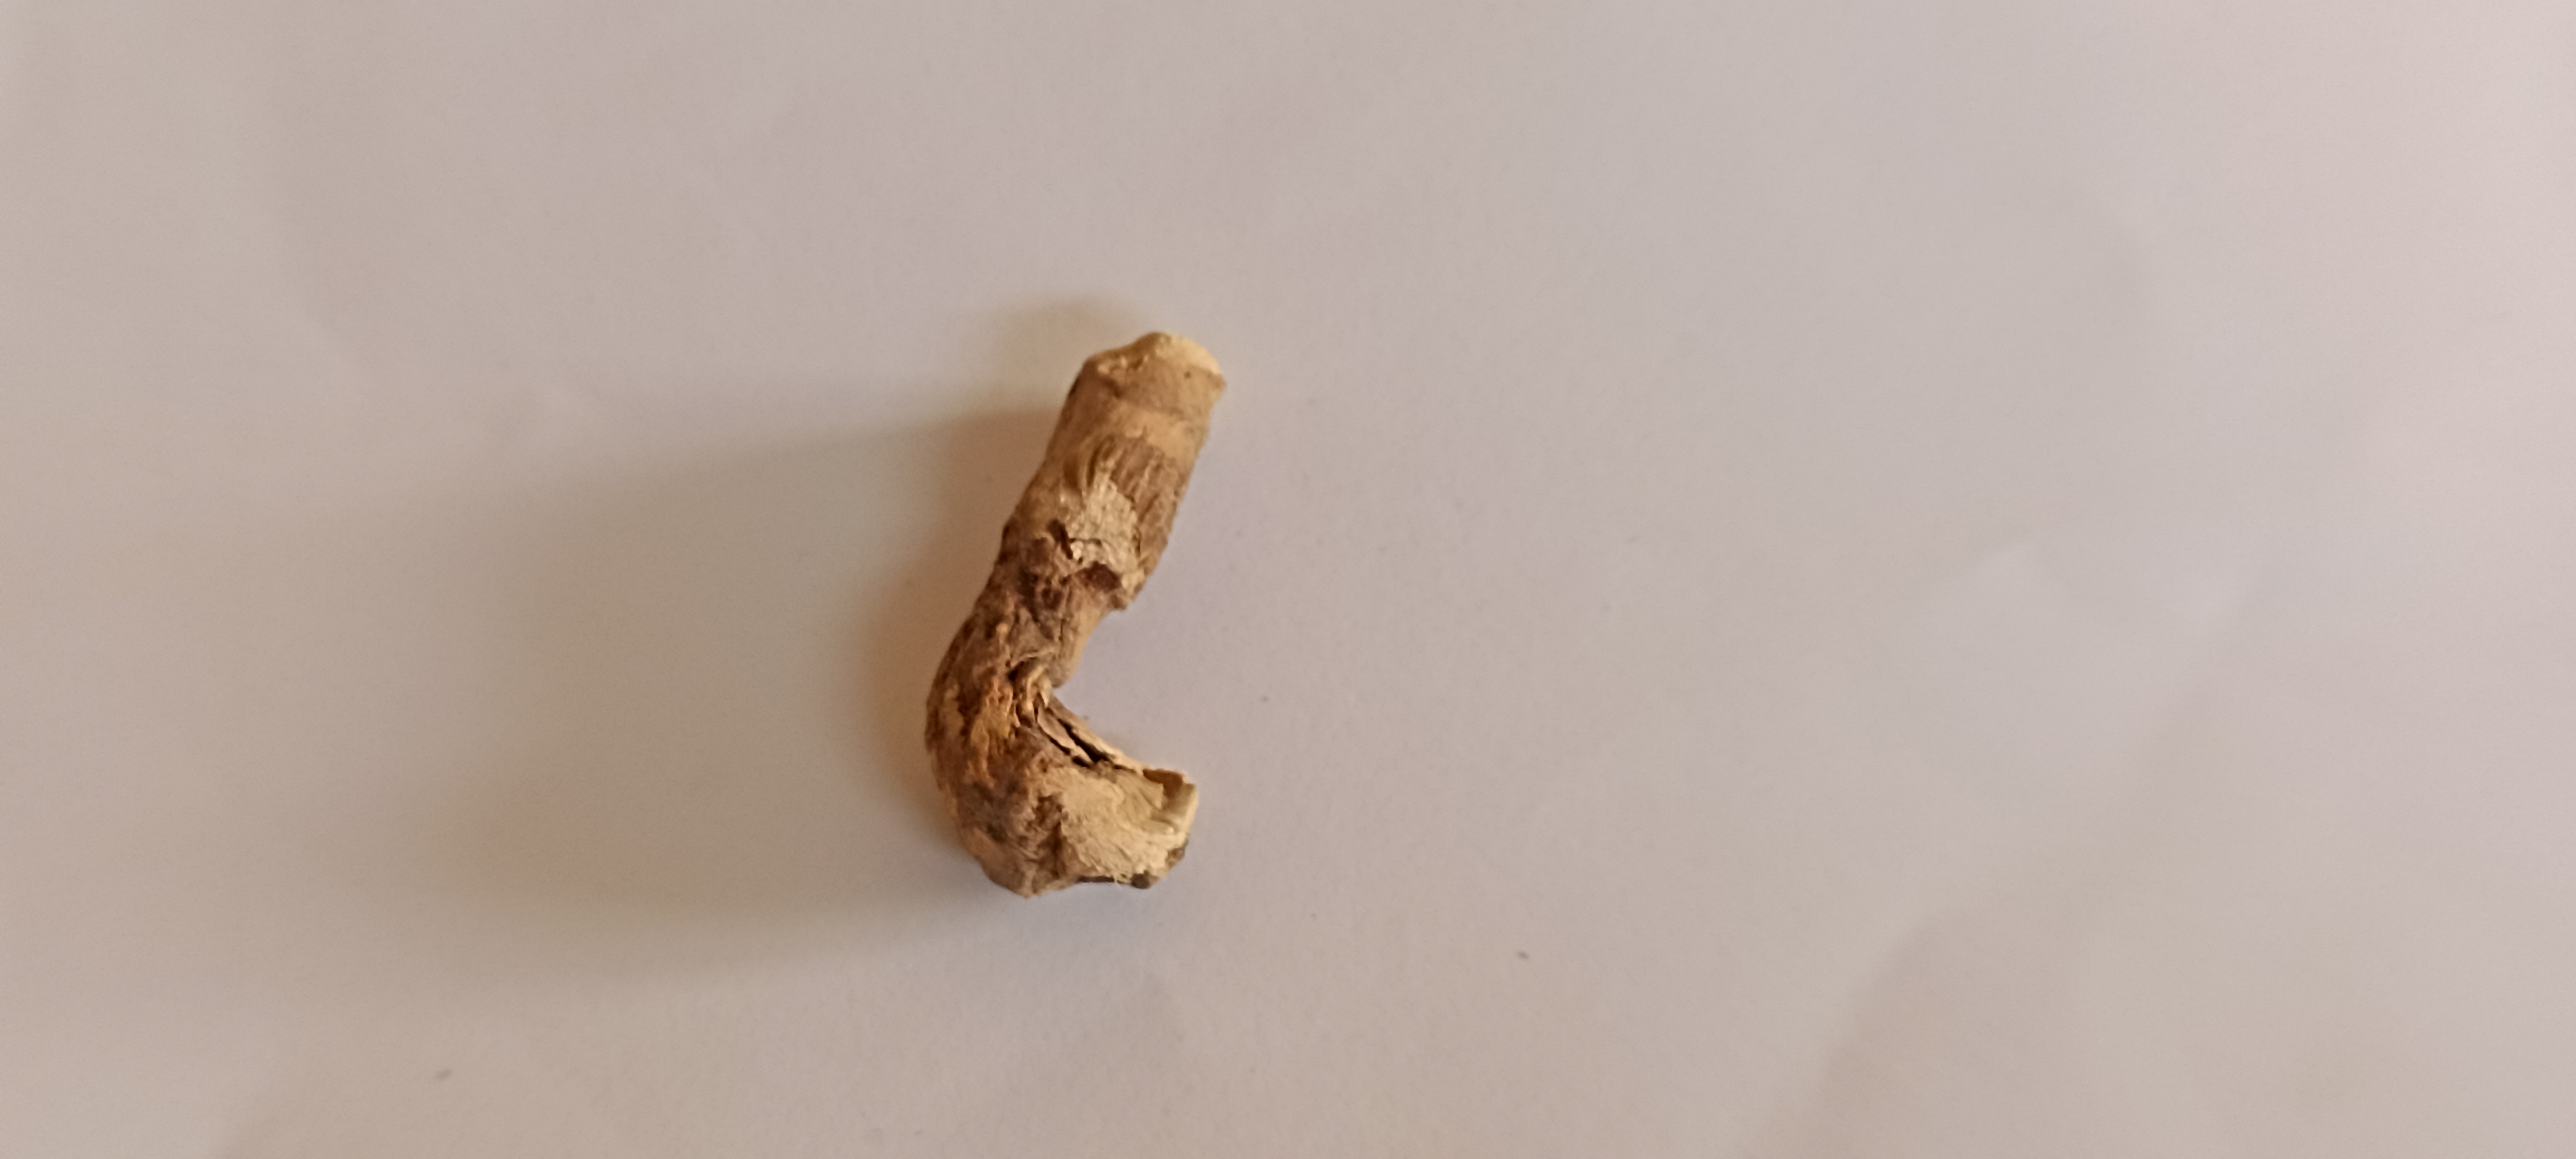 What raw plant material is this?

vekhand
